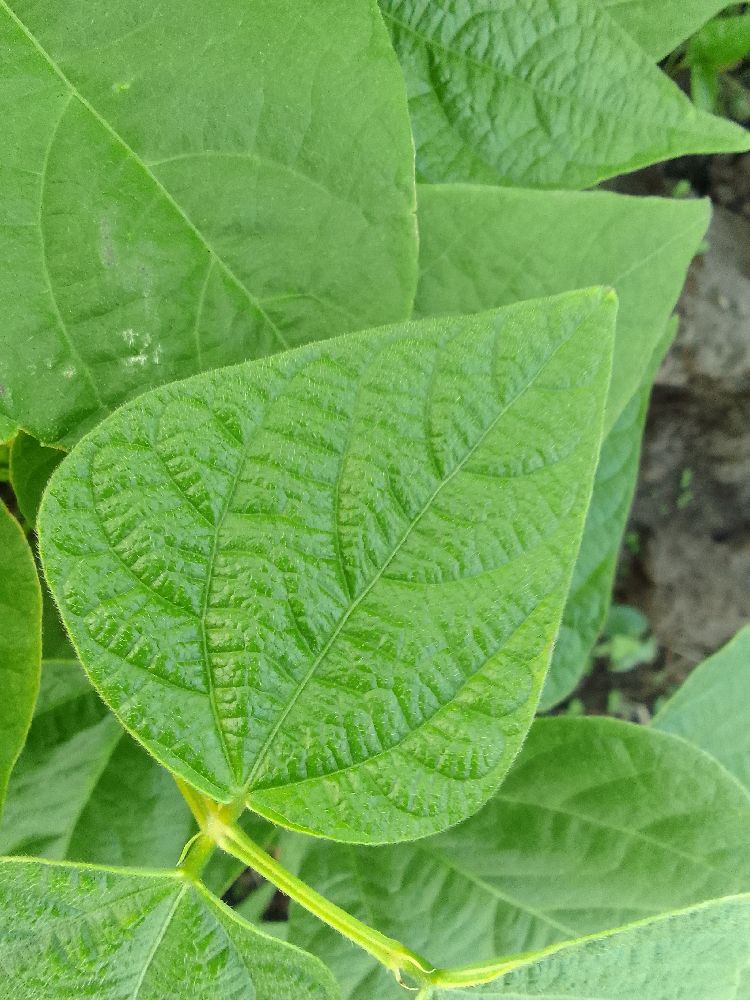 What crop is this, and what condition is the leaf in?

common bean, healthy
